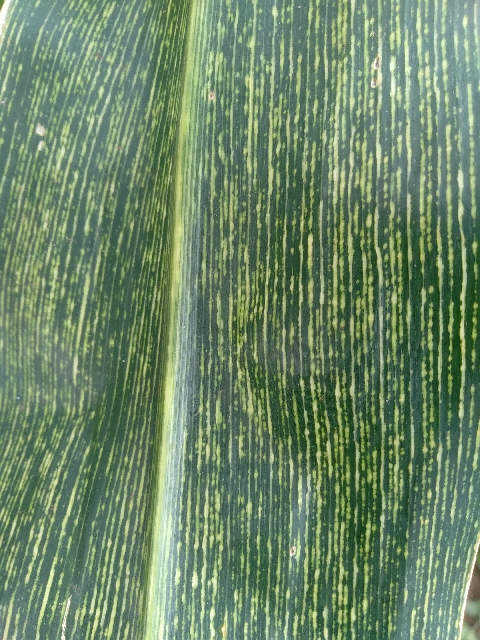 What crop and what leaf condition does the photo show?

maize, maize streak virus
